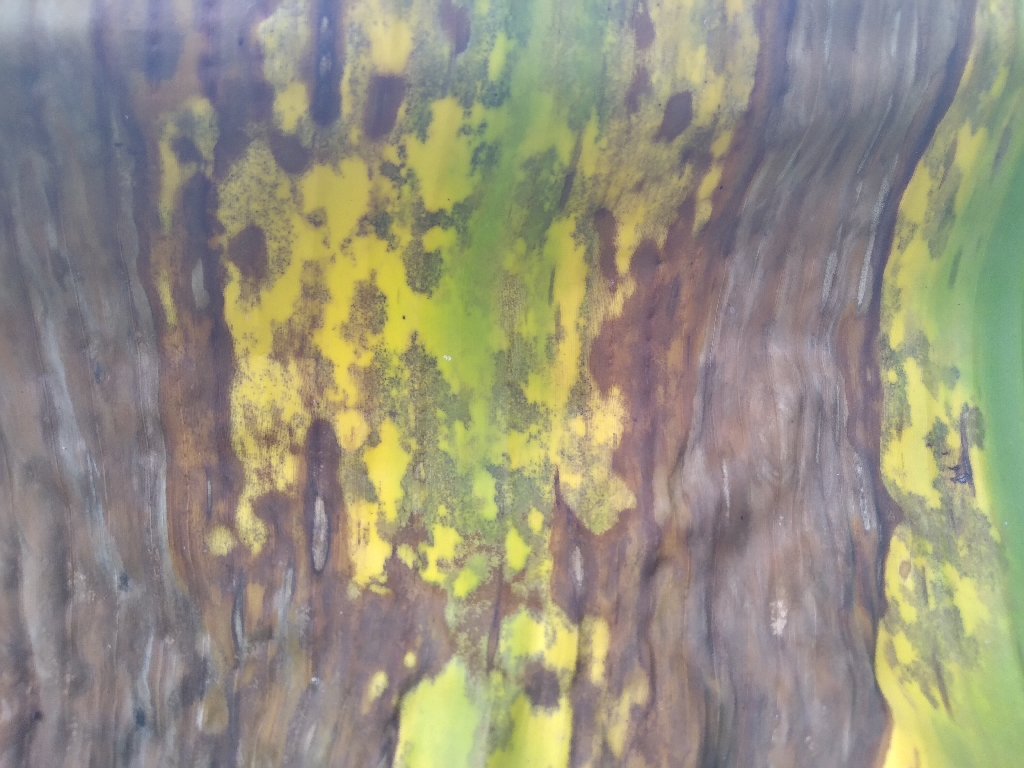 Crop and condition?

banana, black sigatoka
